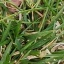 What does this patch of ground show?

grass
